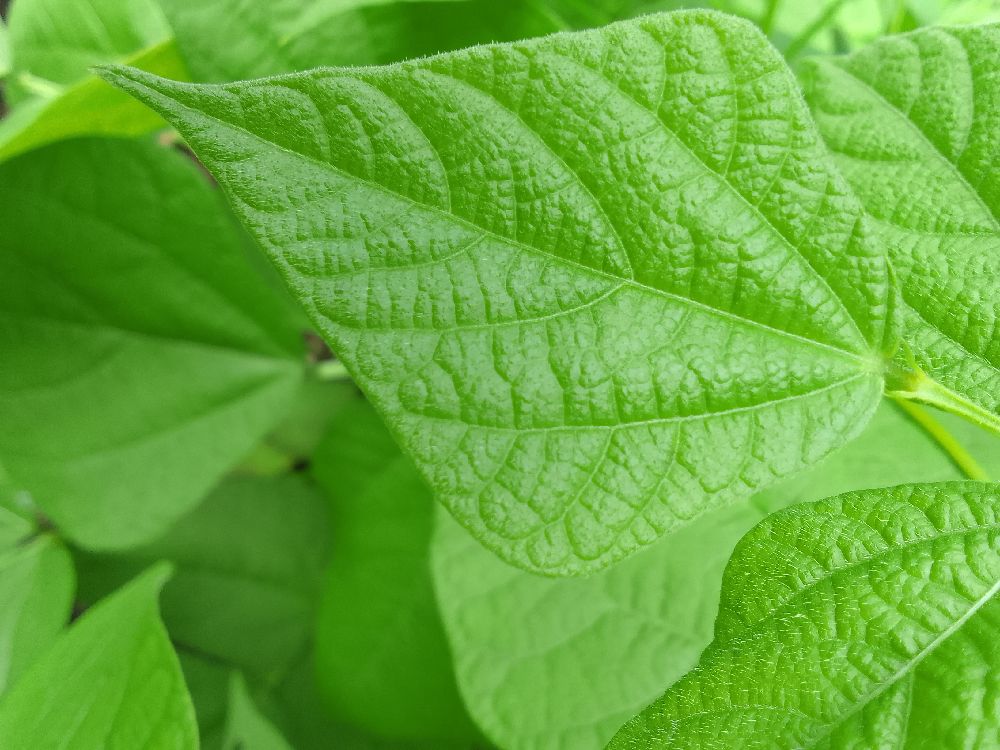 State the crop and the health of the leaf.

common bean, healthy
